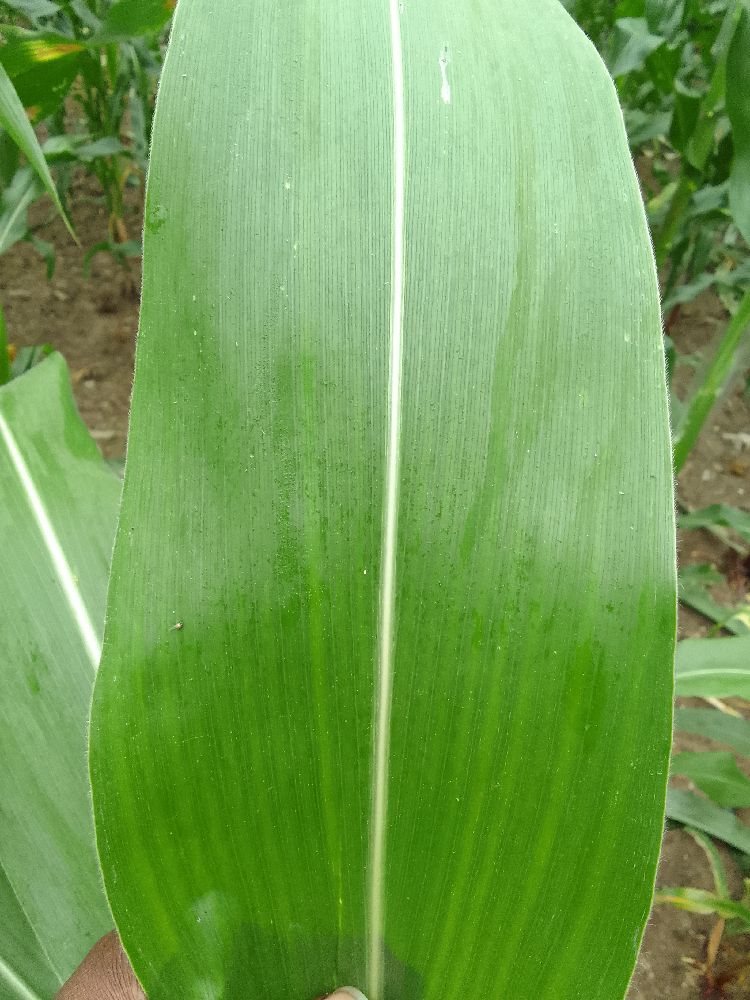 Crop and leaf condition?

maize, healthy
